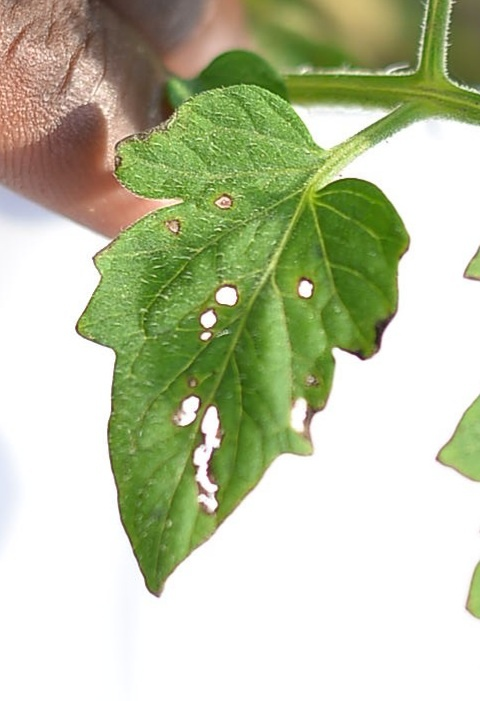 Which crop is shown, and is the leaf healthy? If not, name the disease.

tomato, infected
